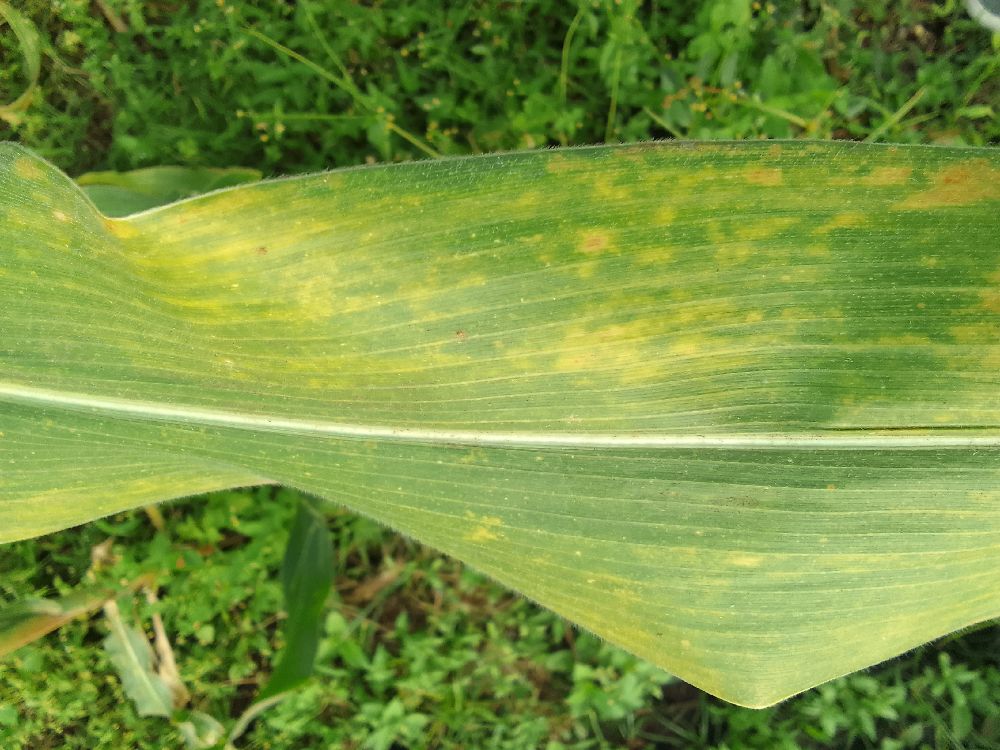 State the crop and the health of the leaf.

maize, maize lethal necrosis
